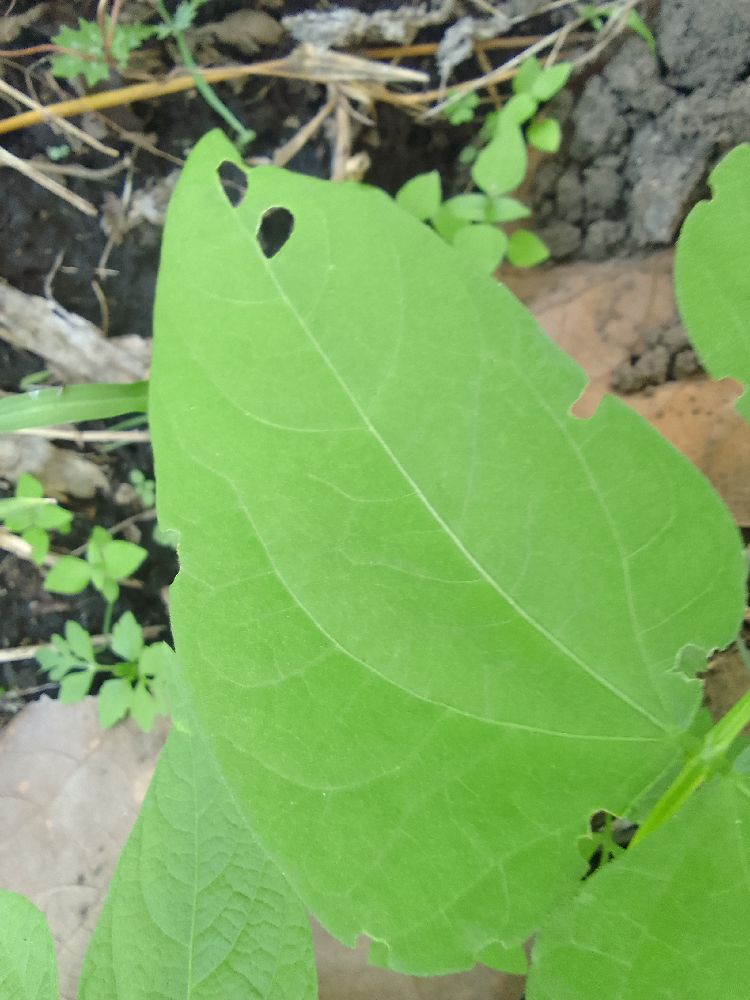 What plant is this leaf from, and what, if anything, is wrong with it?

common bean, healthy
